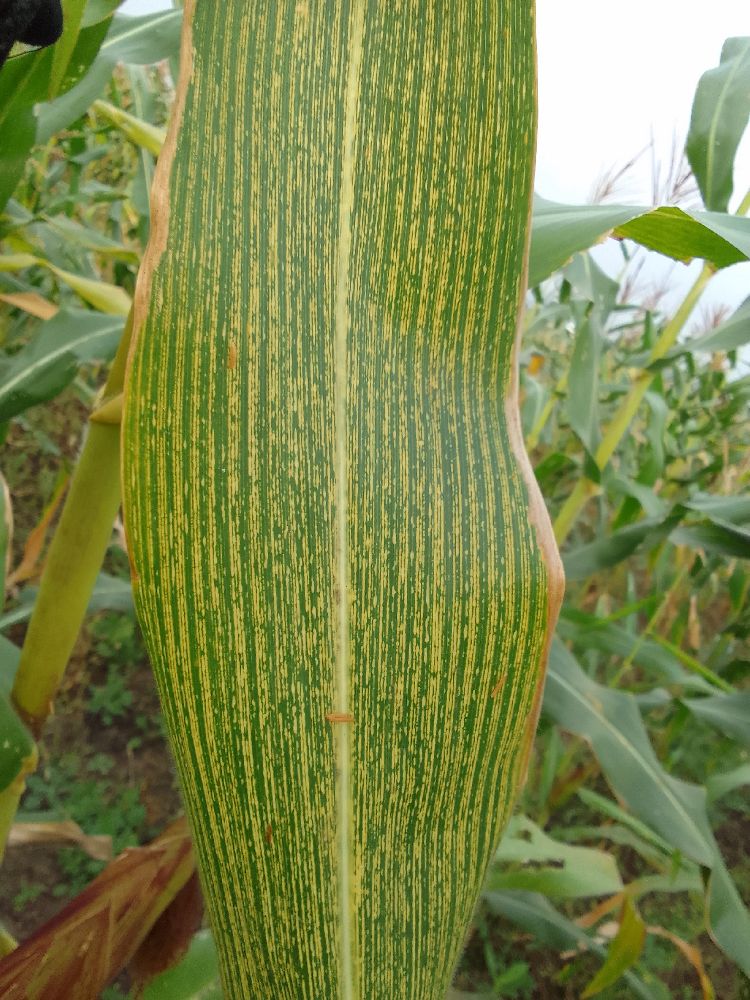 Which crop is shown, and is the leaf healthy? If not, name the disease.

maize, maize streak virus
